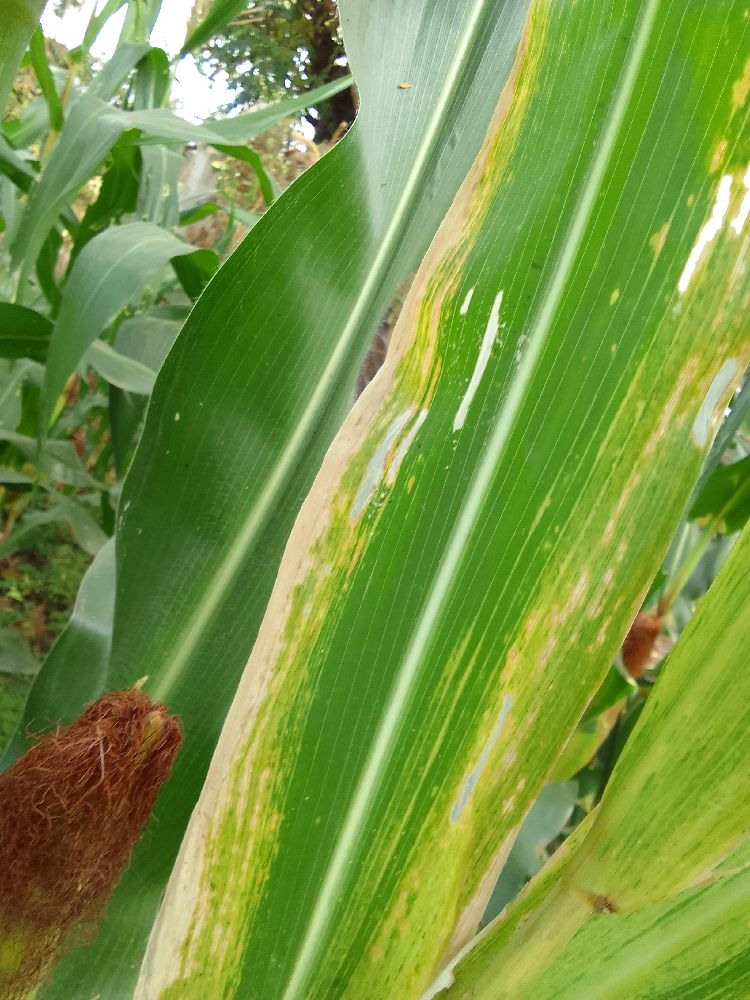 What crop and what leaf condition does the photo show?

maize, maize lethal necrosis
